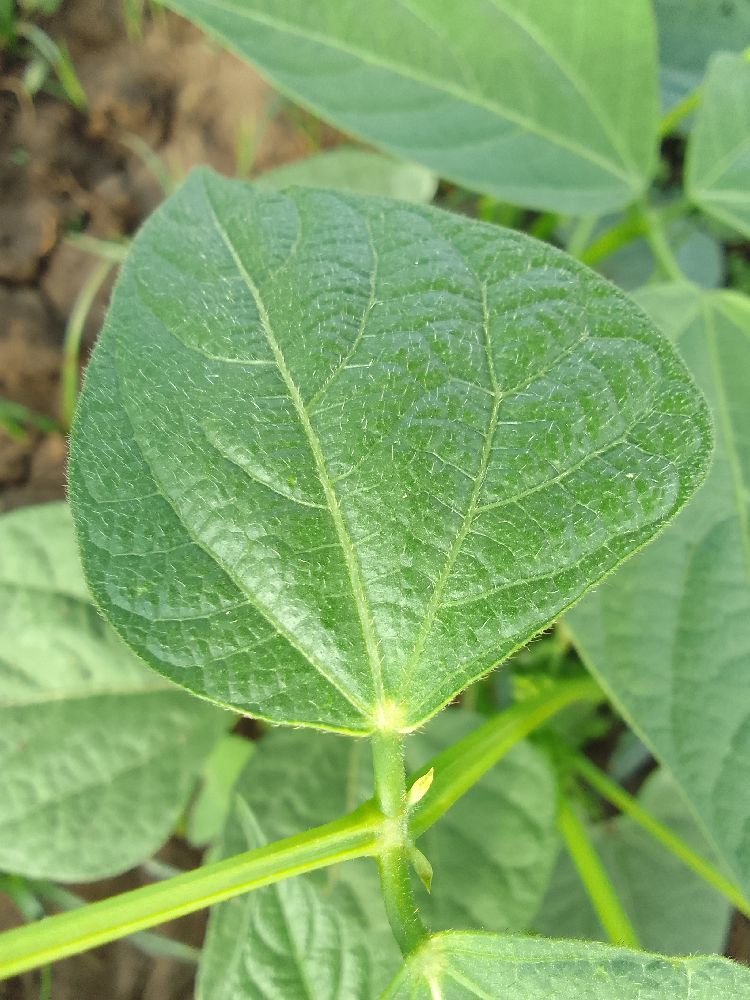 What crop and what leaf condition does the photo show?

common bean, healthy
